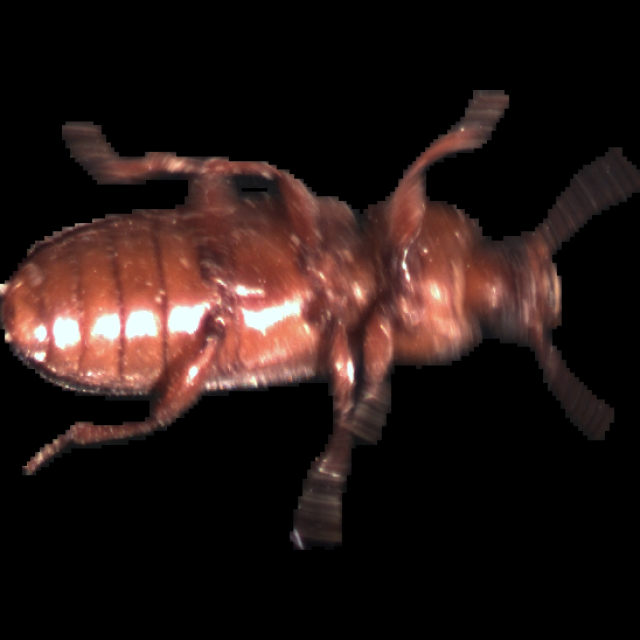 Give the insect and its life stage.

mealworm beetle
